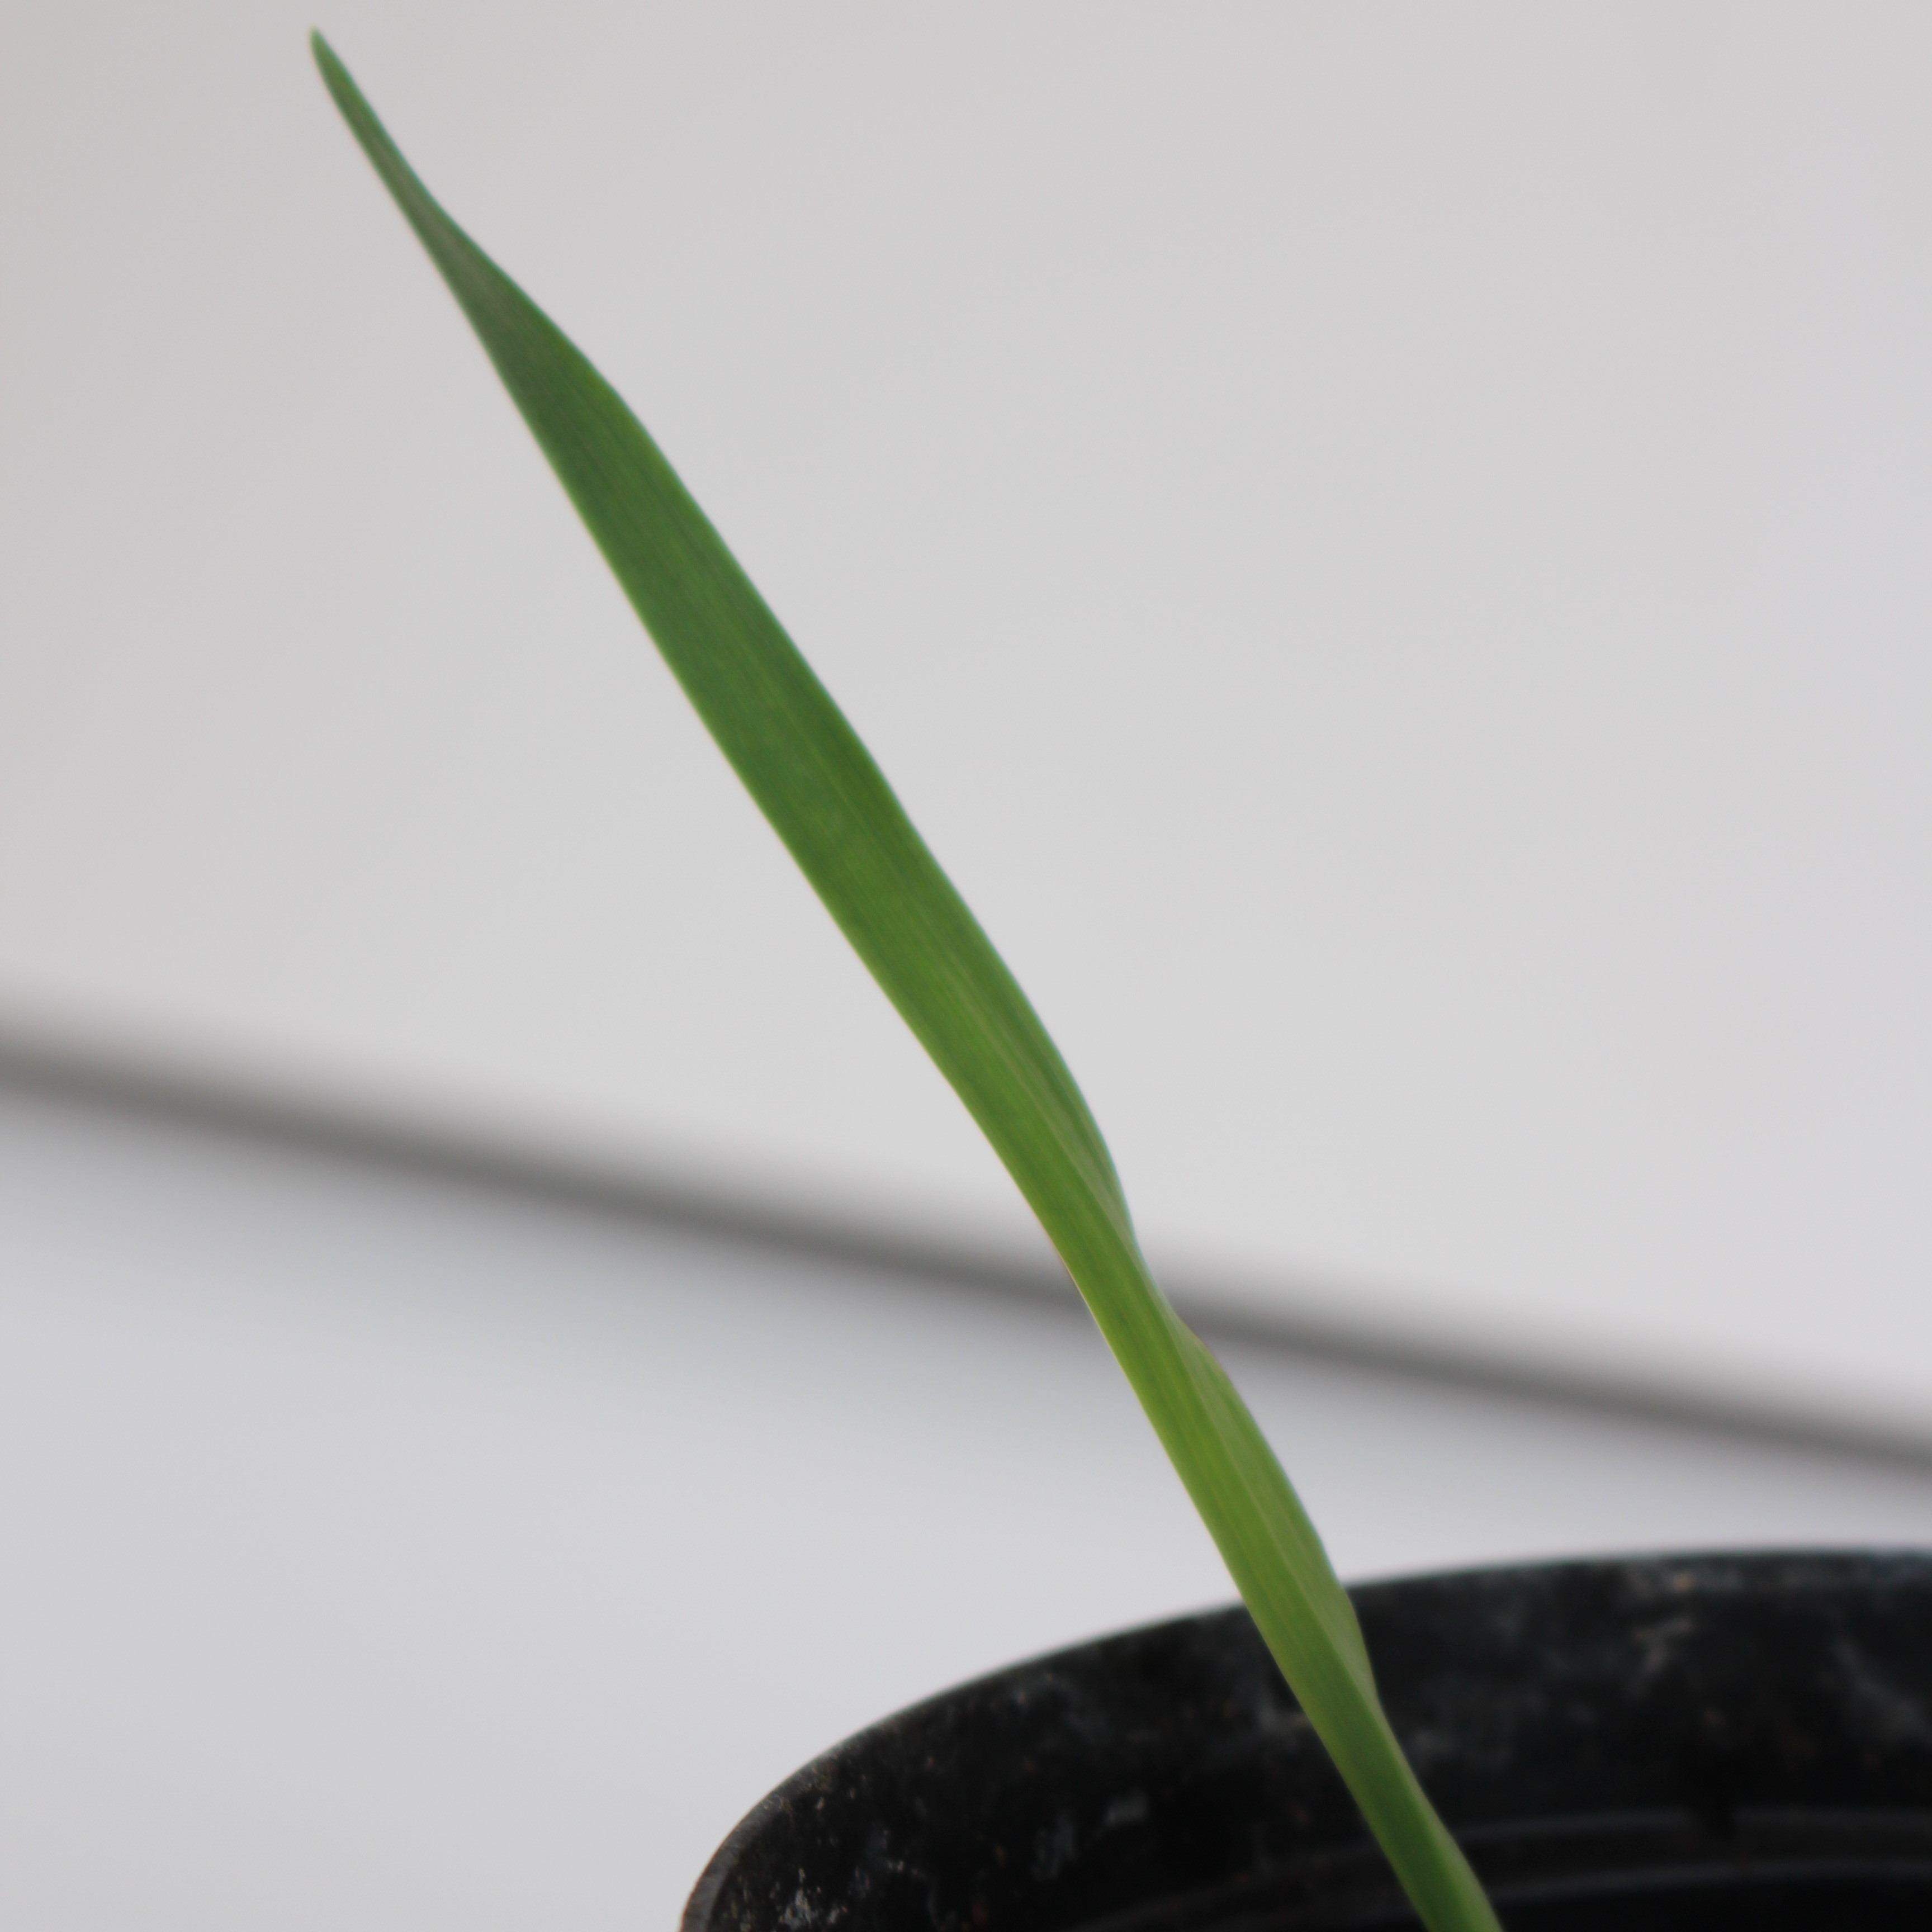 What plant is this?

Avena sterilis
